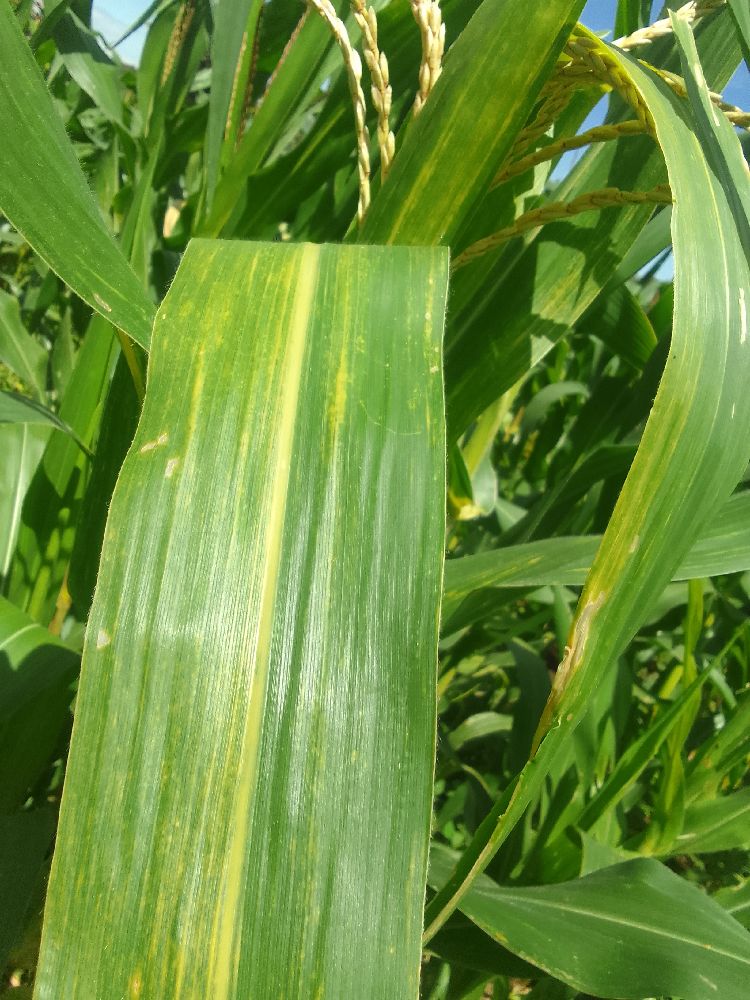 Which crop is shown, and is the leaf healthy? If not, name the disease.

maize, maize lethal necrosis
